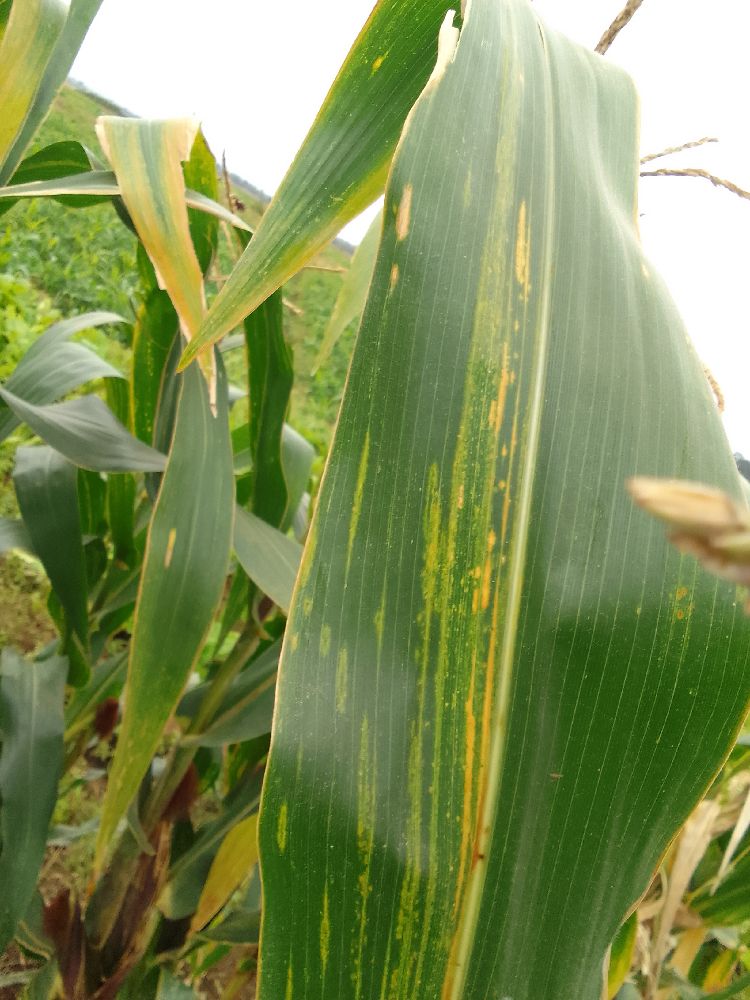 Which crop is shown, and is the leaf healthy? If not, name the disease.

maize, maize lethal necrosis
